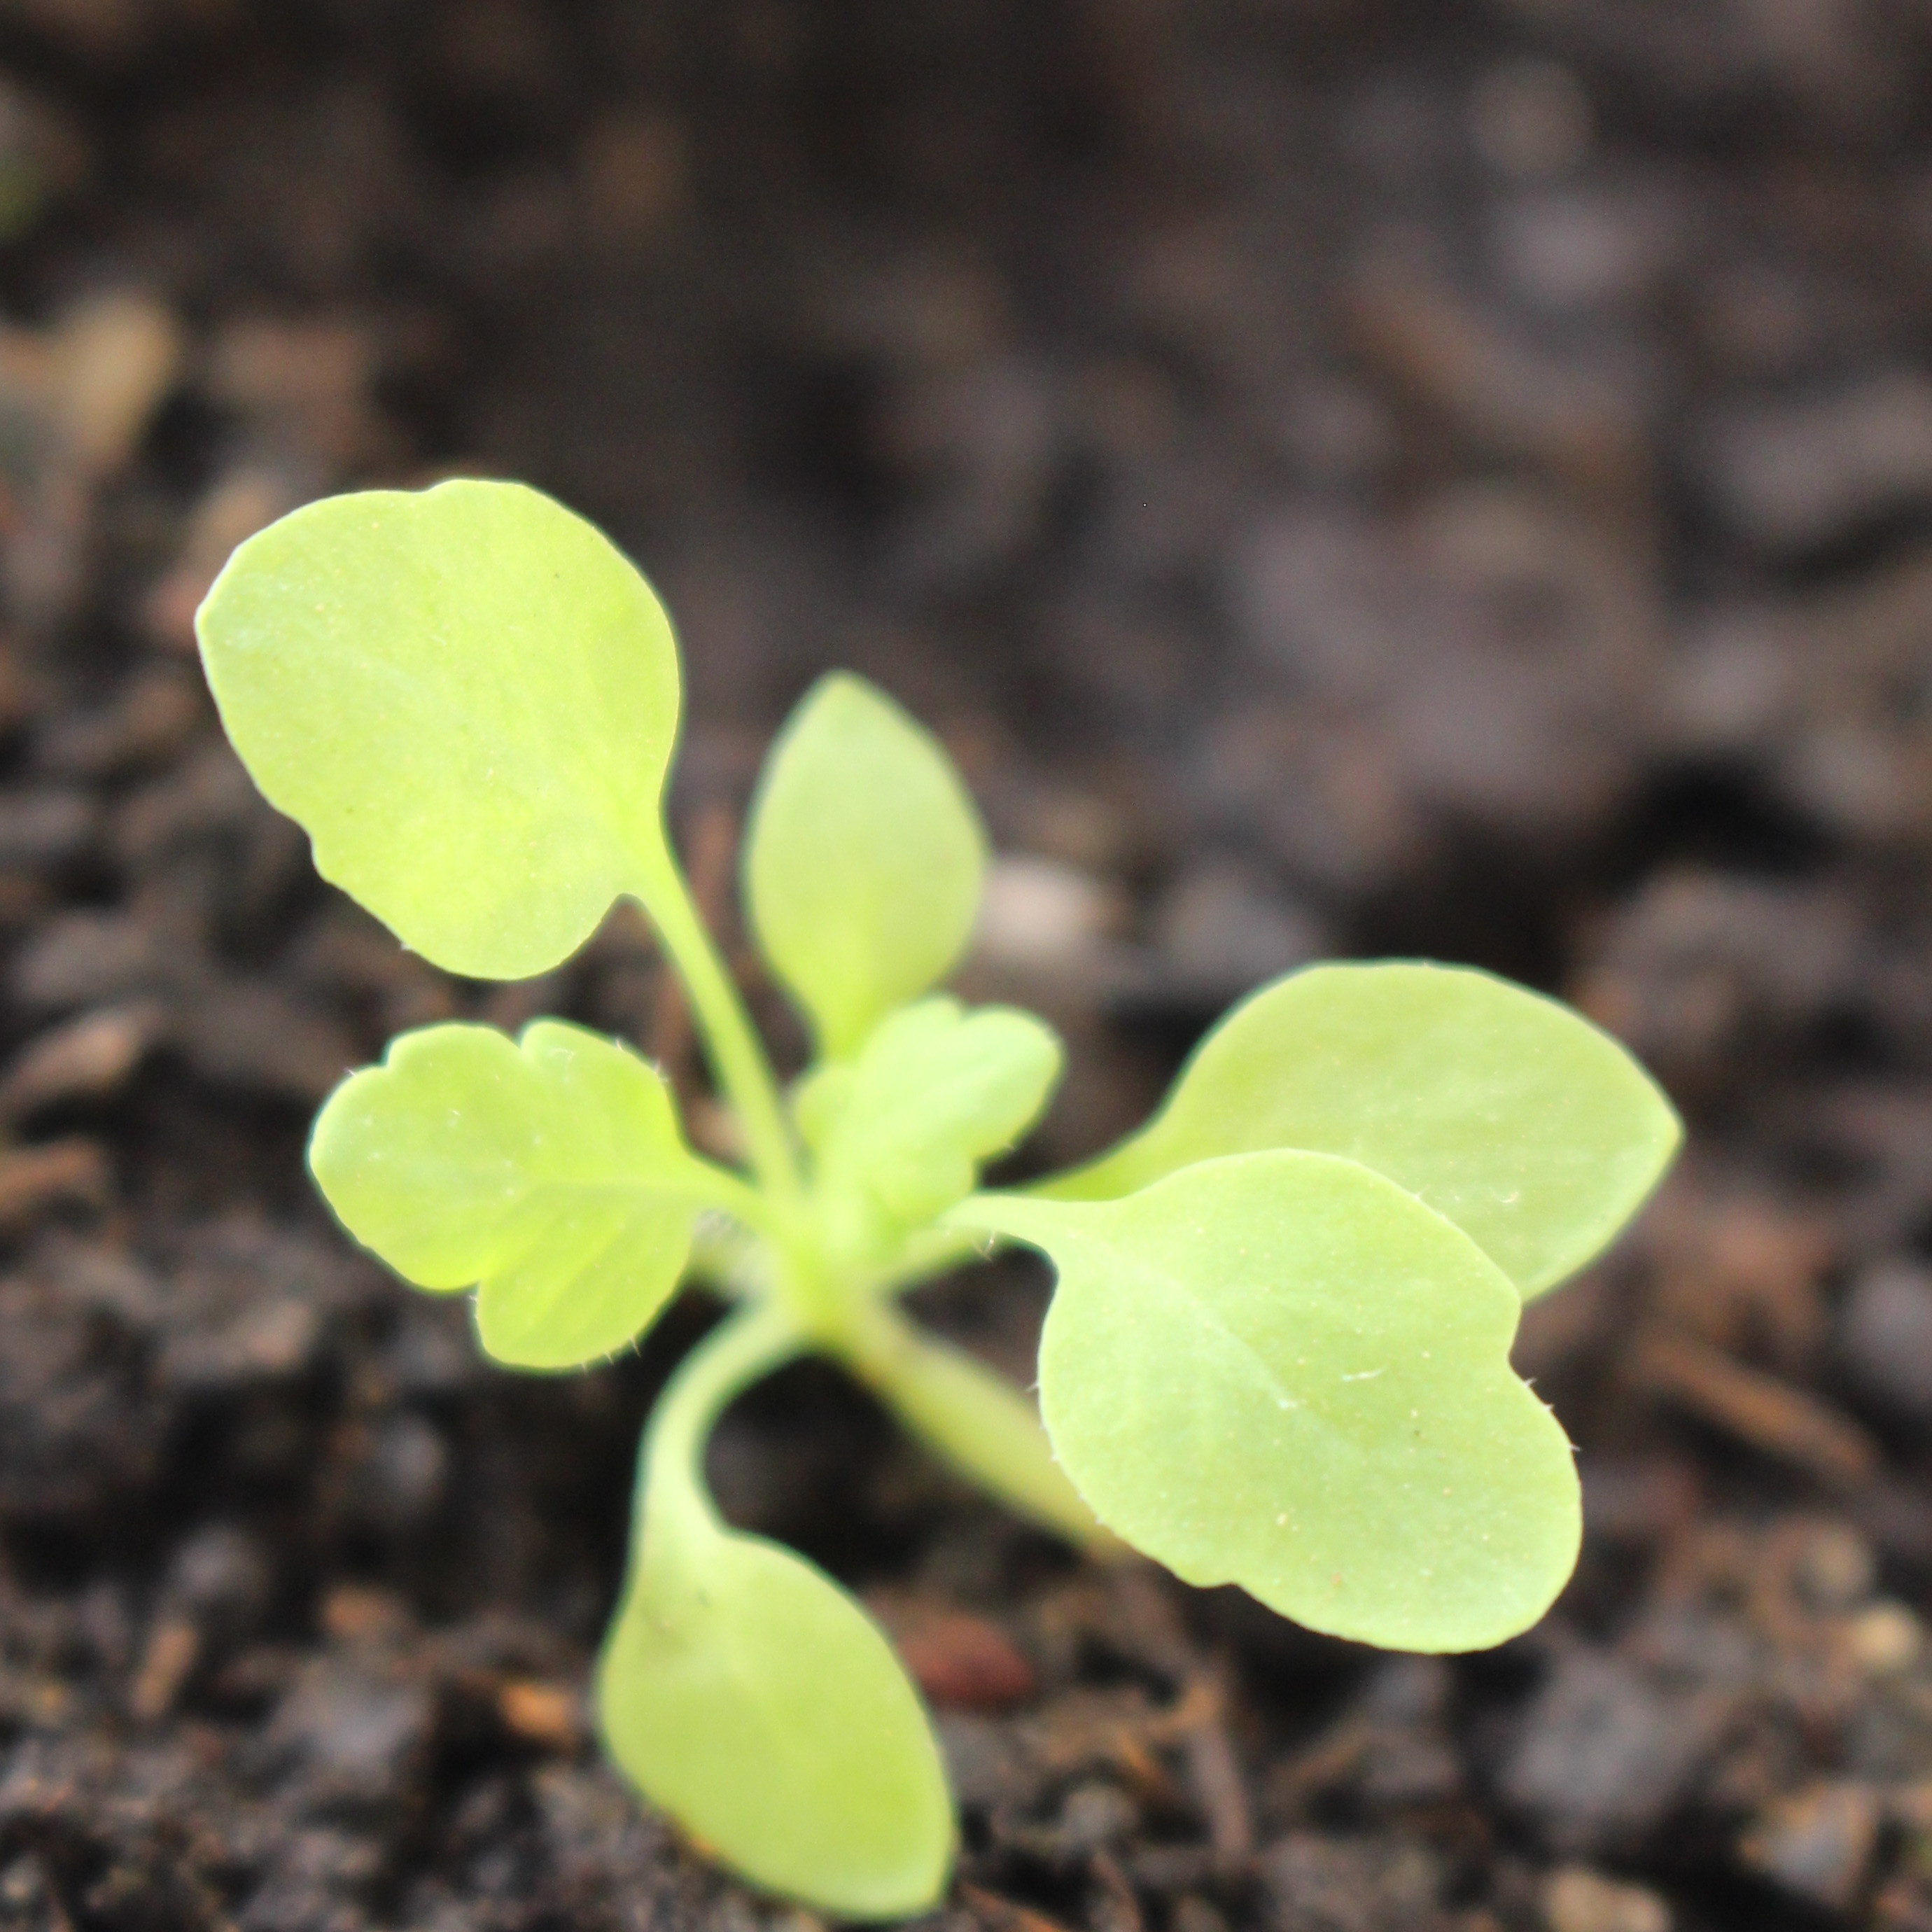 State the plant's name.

Papaver rhoeas
